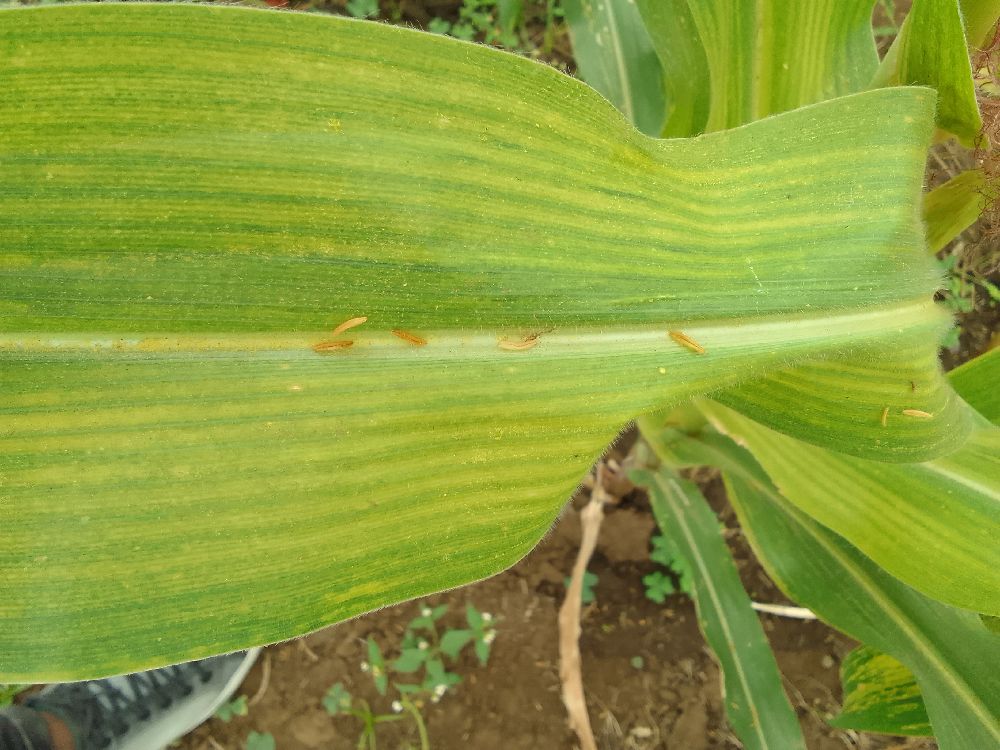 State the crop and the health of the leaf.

maize, maize lethal necrosis
